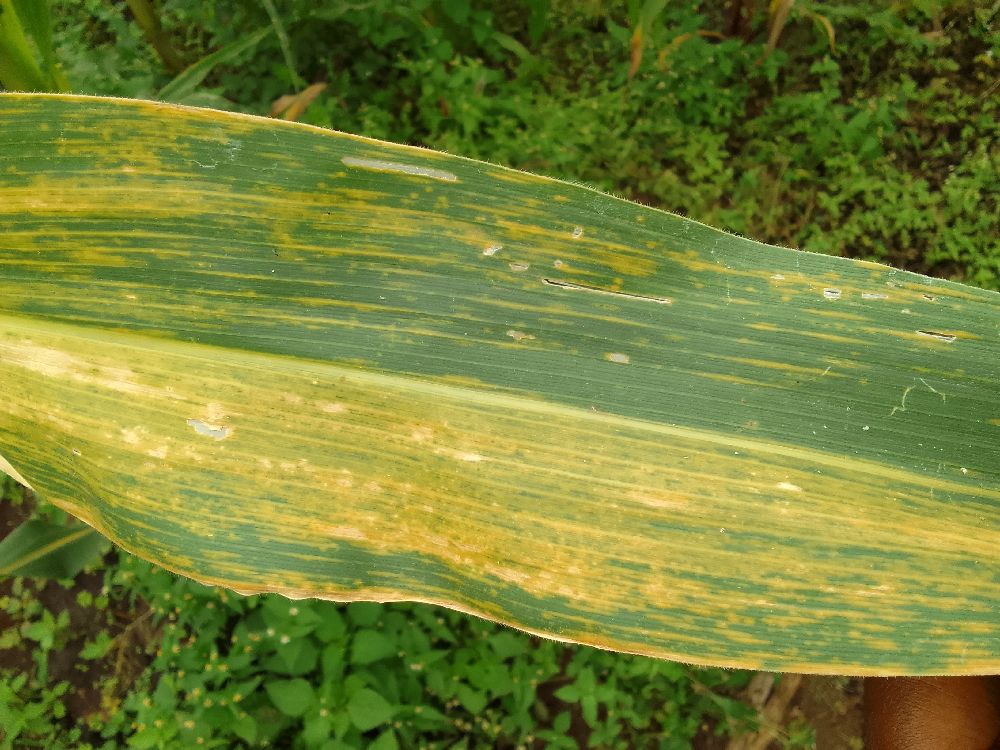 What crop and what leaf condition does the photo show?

maize, maize lethal necrosis
